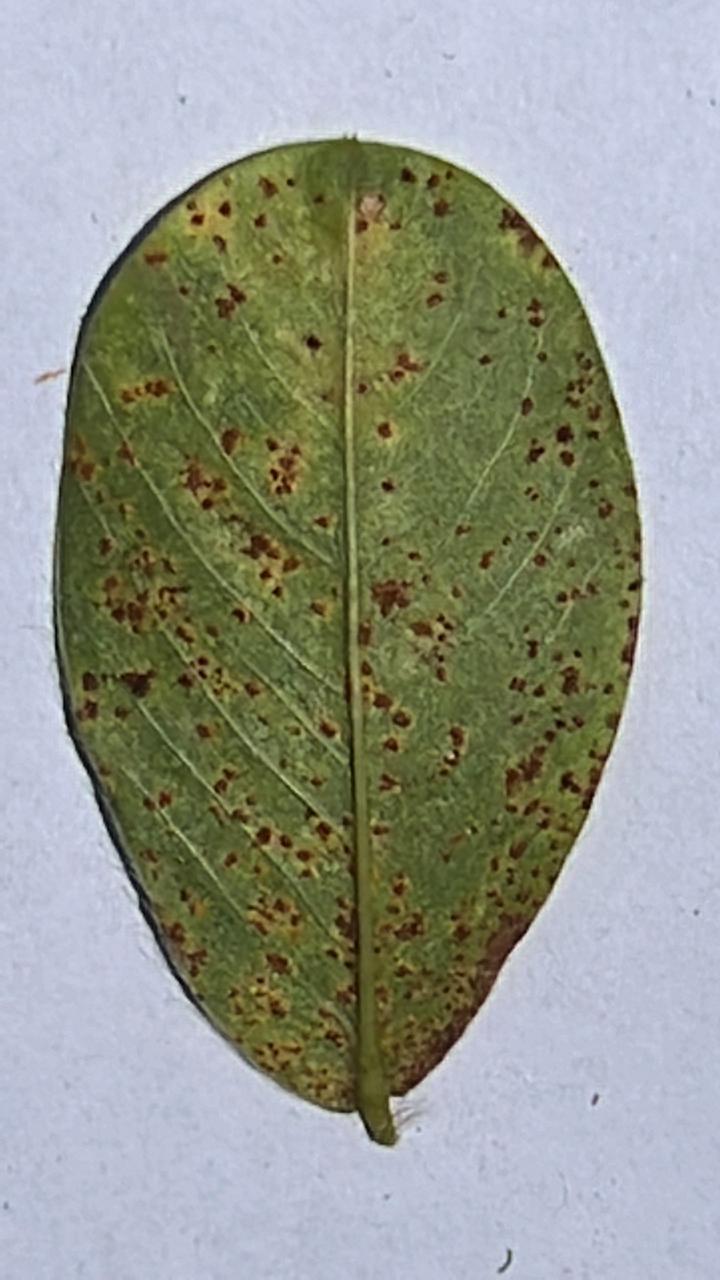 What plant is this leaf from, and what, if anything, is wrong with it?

peanut, puccinia arachidis
